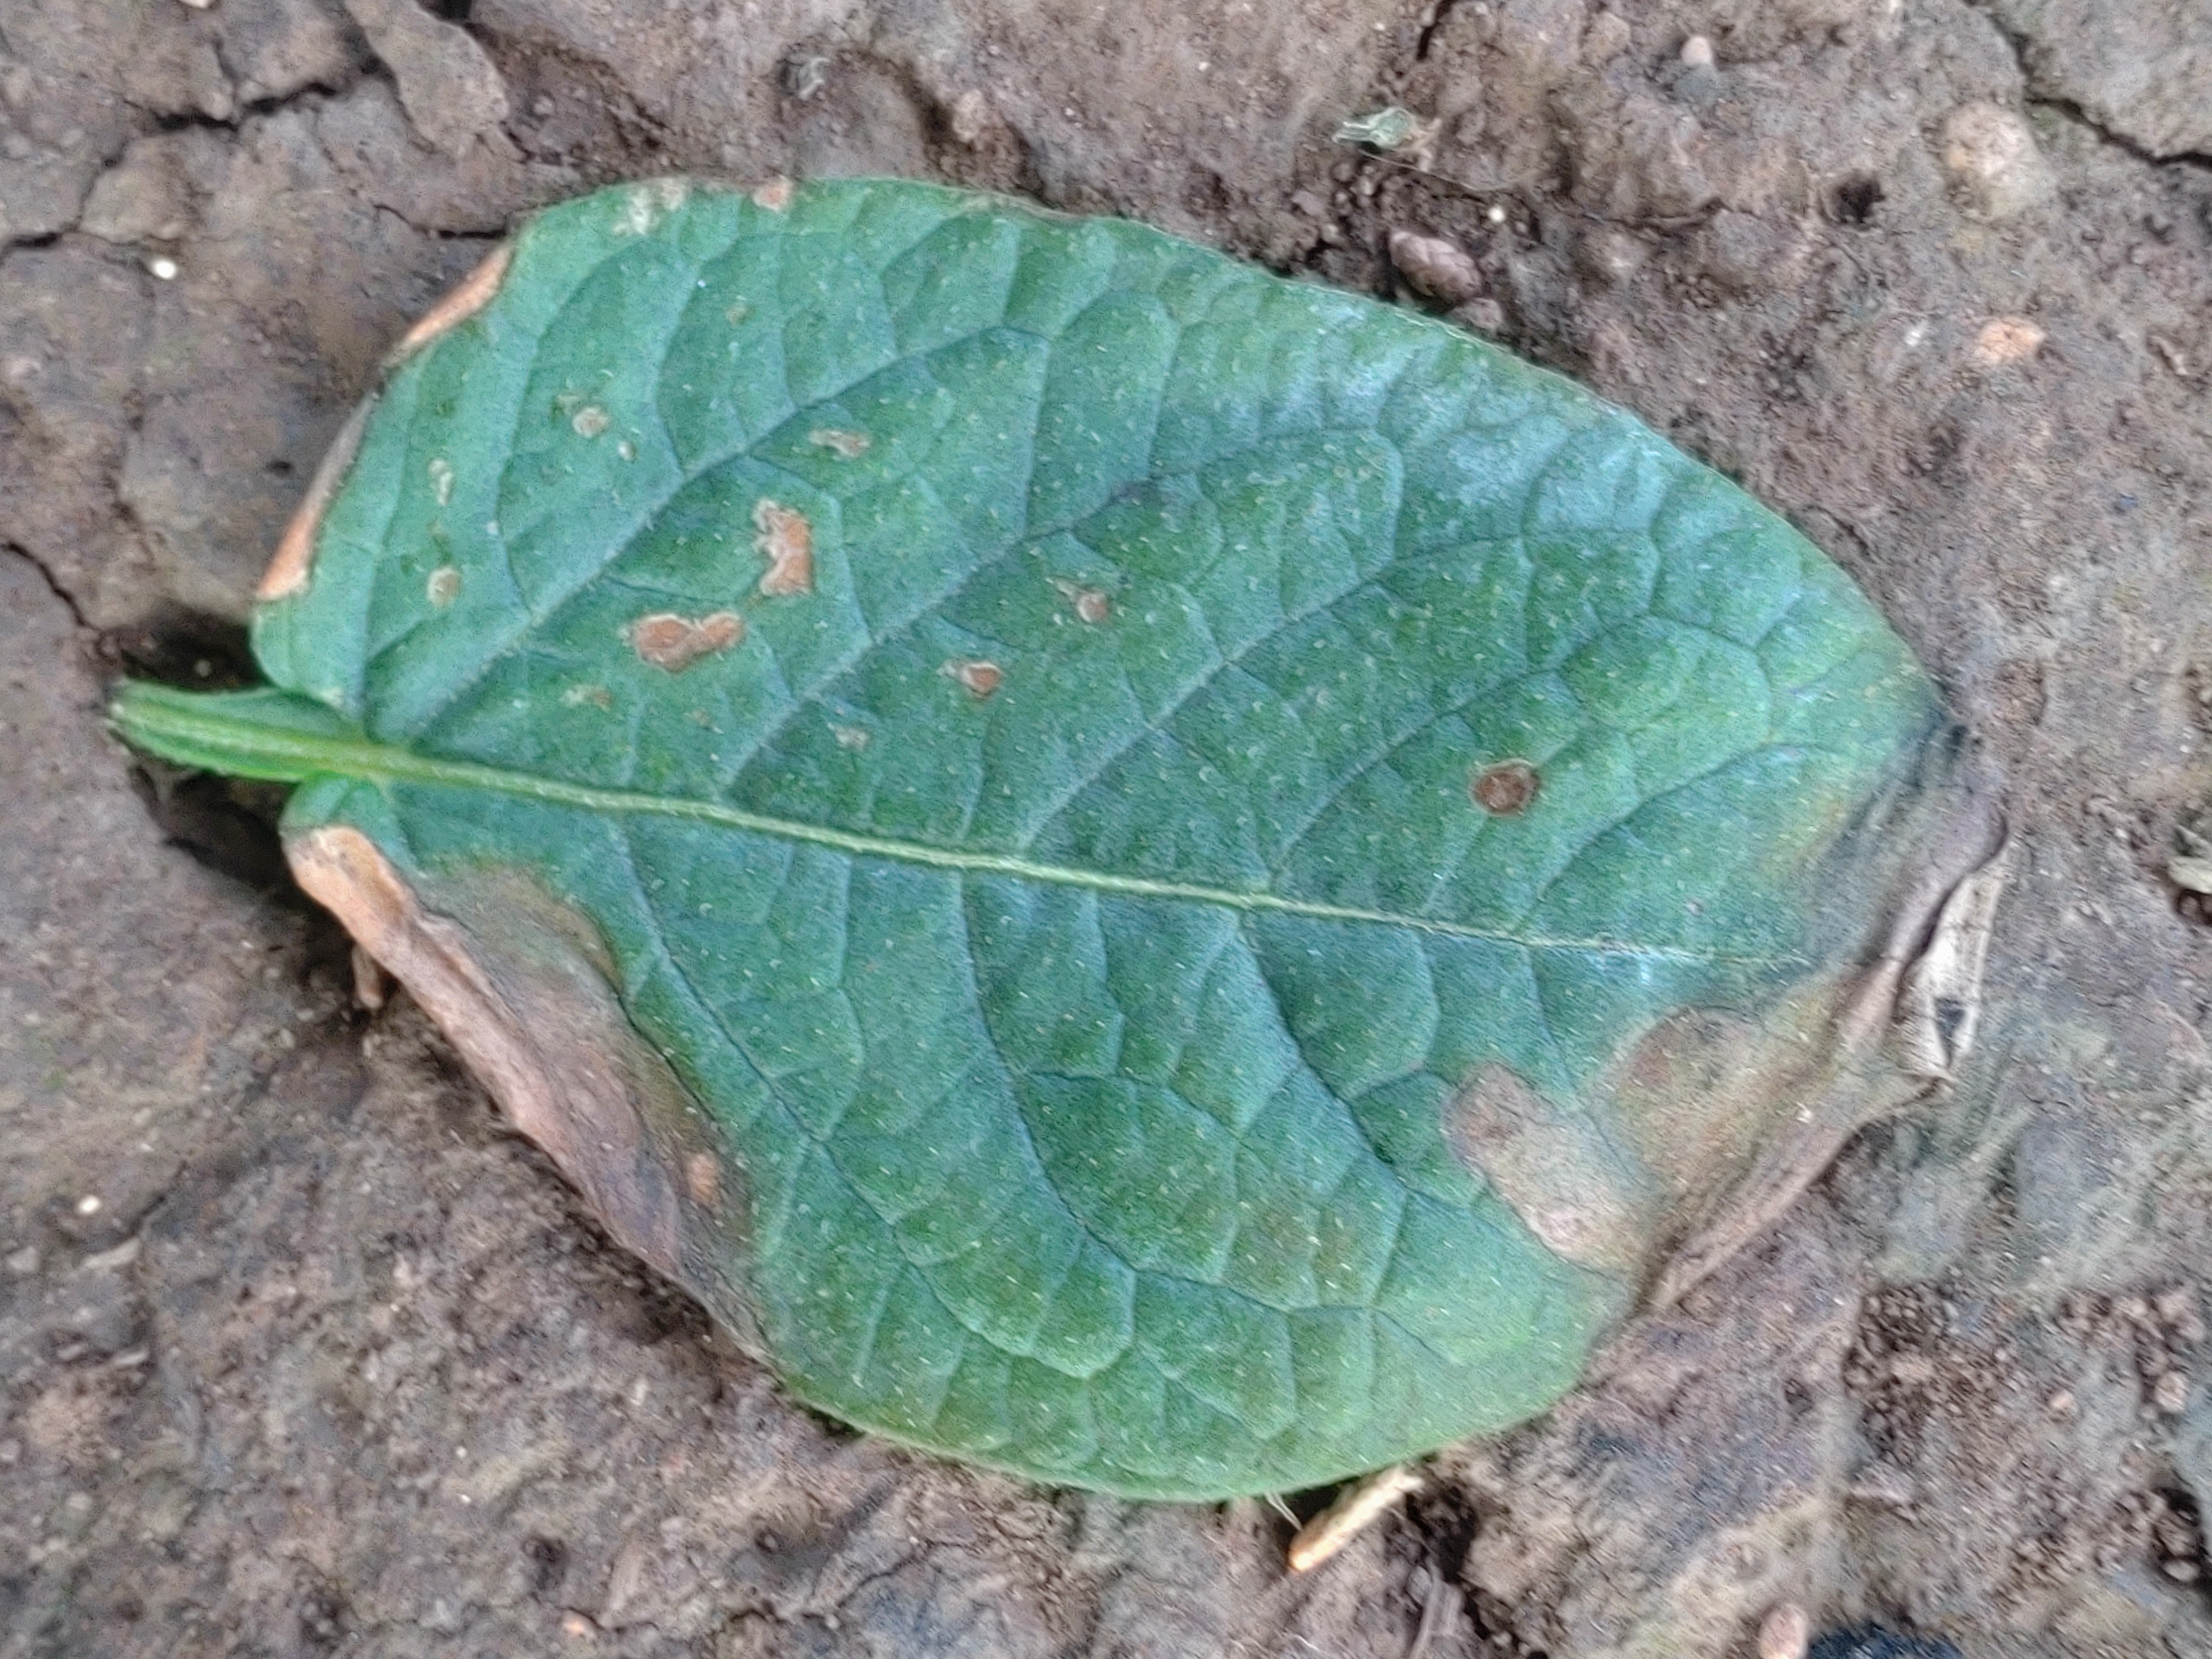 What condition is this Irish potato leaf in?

early blight
